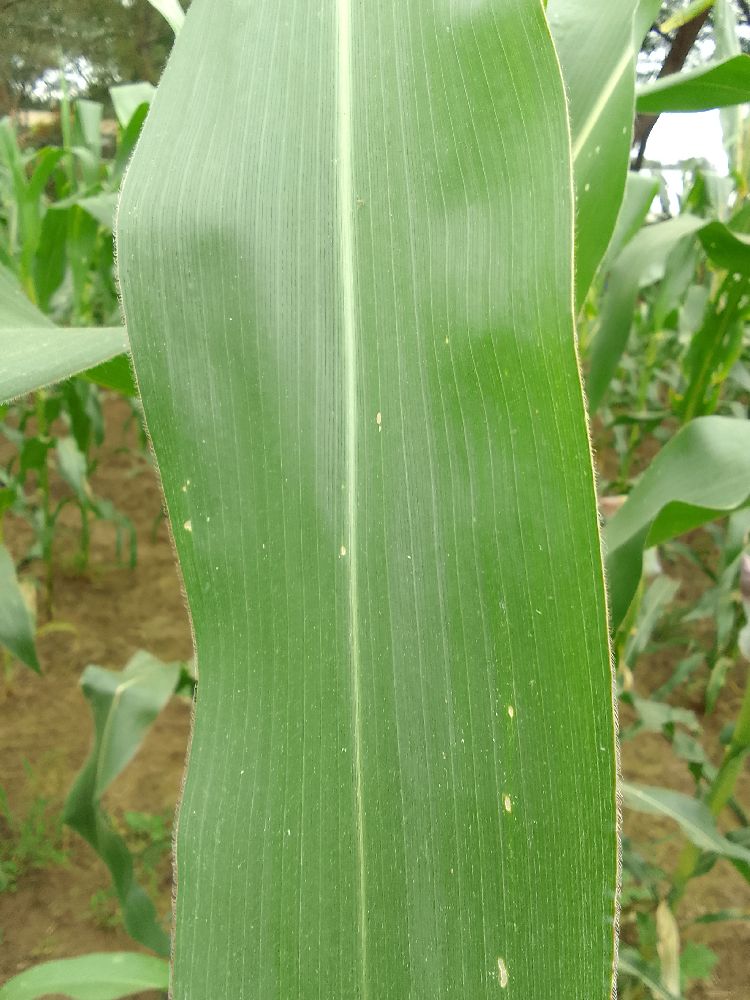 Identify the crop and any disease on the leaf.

maize, healthy
